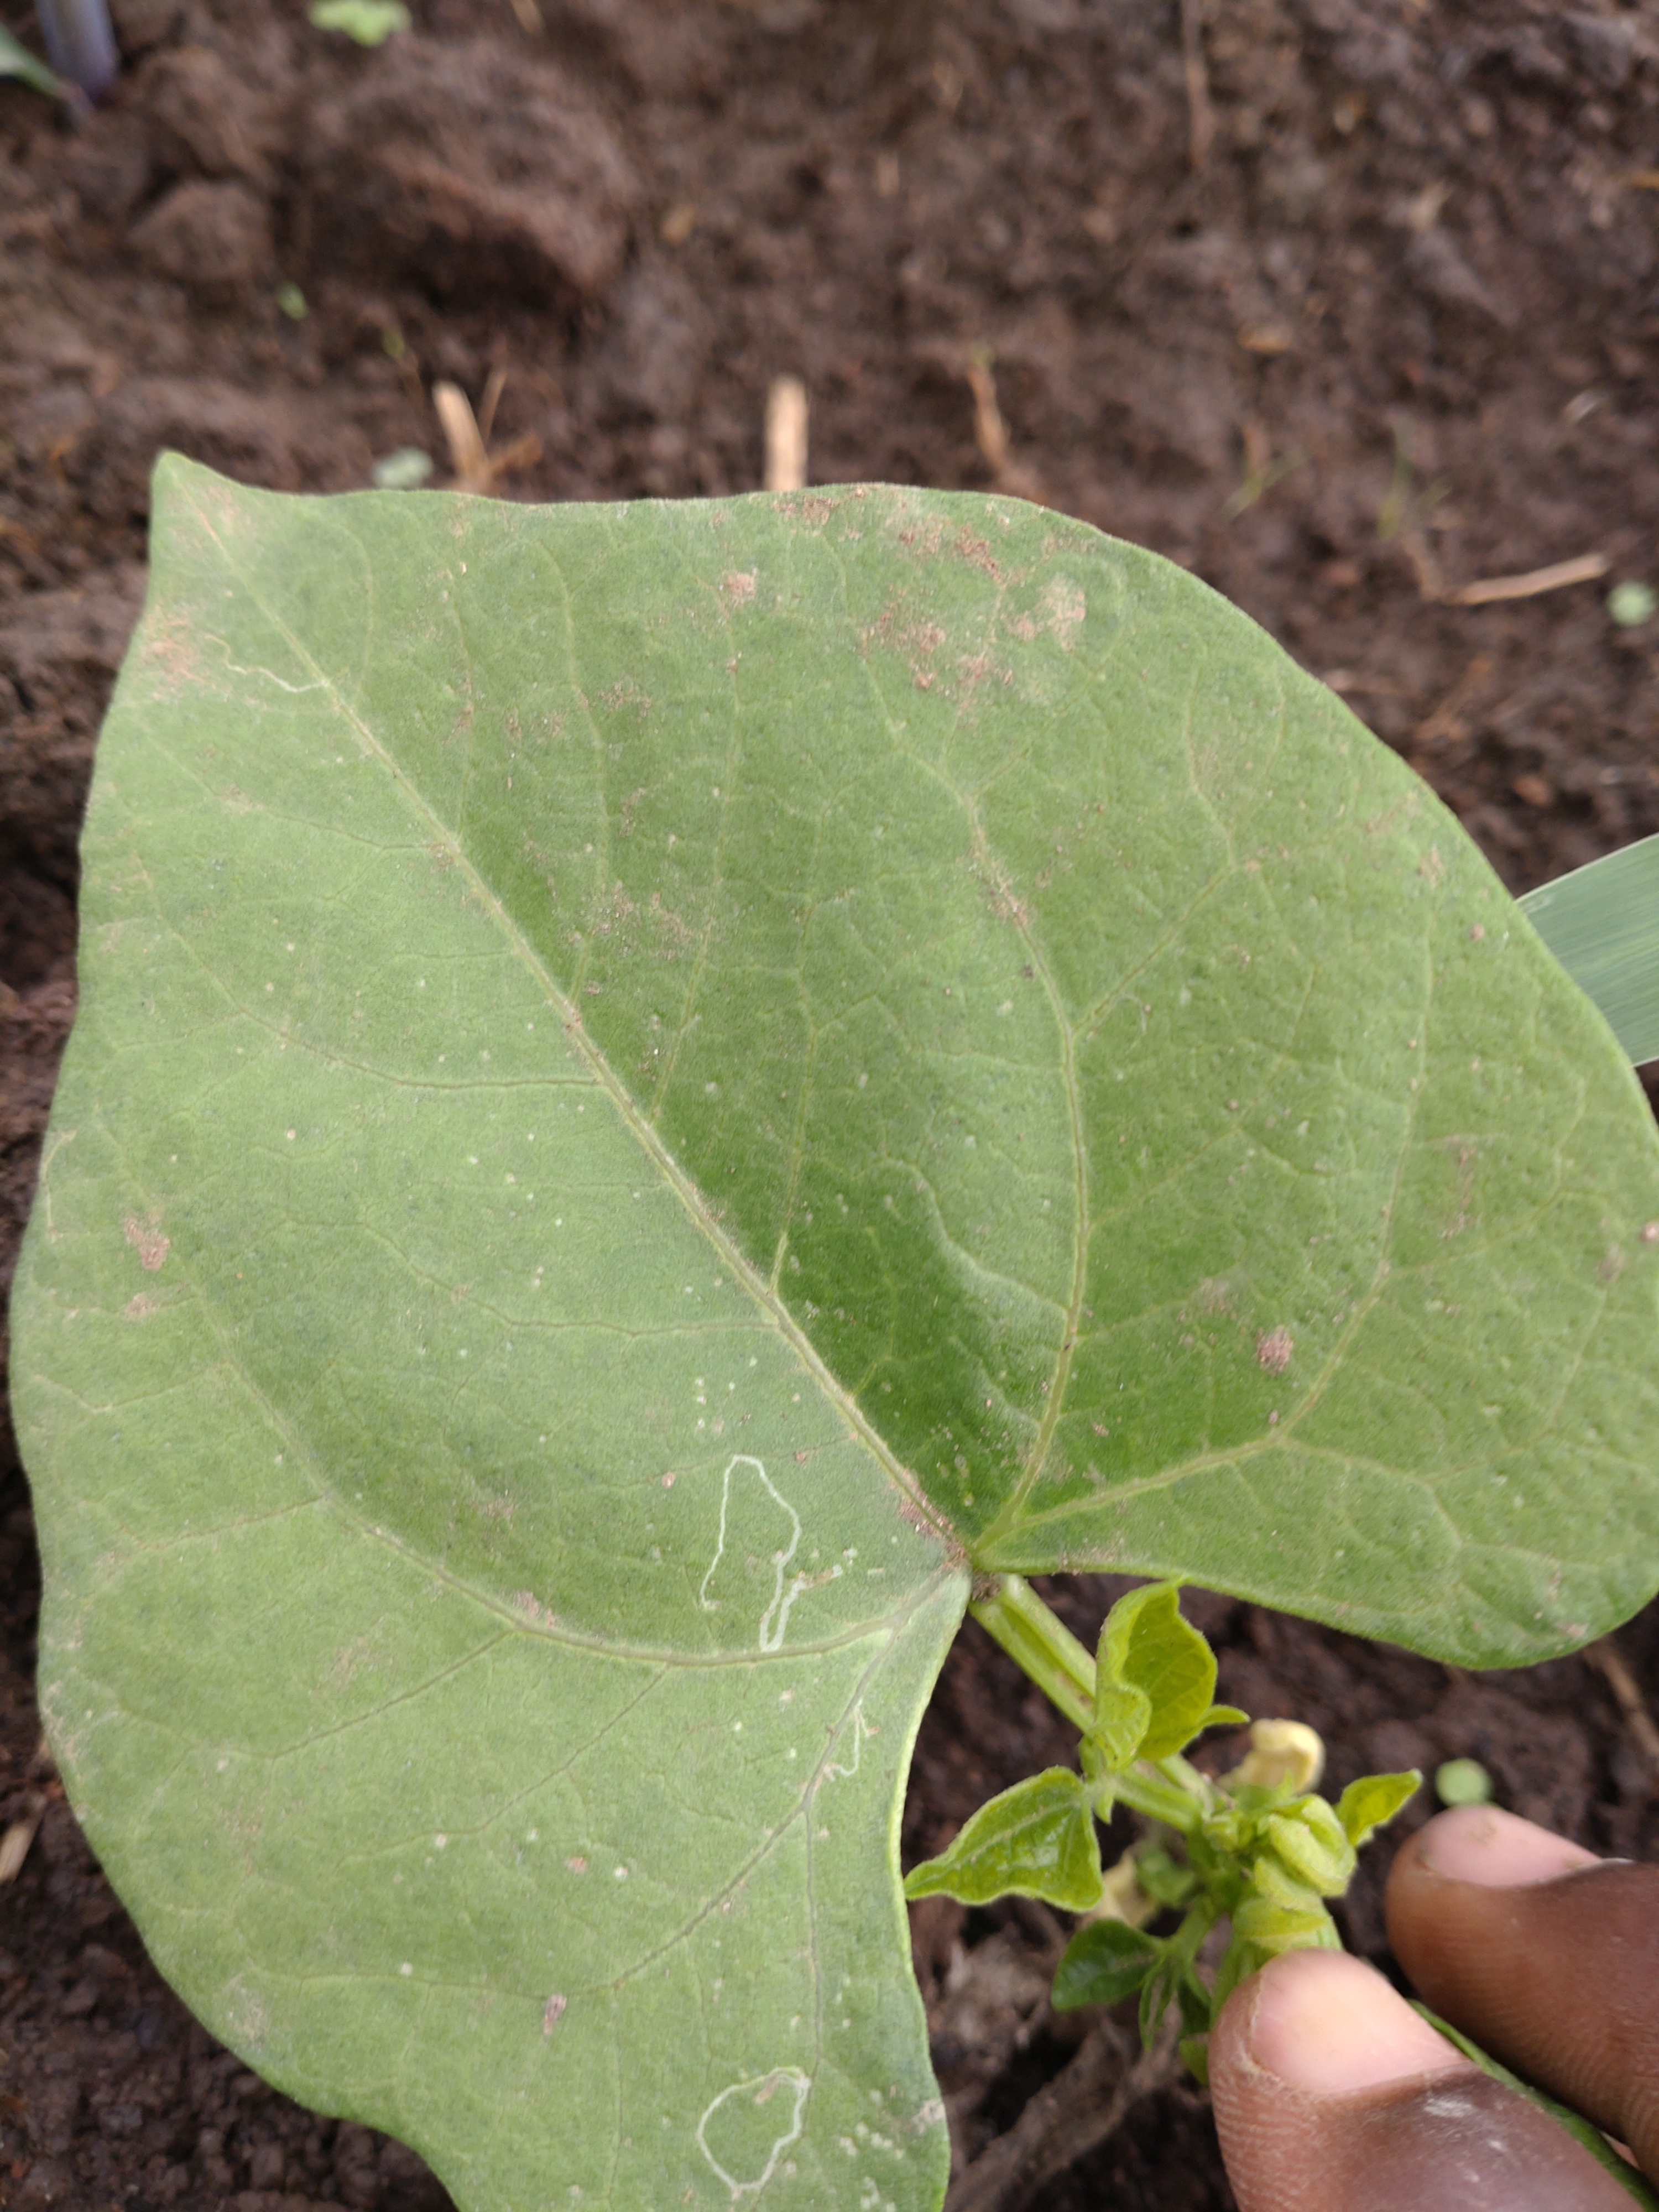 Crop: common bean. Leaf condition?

healthy
